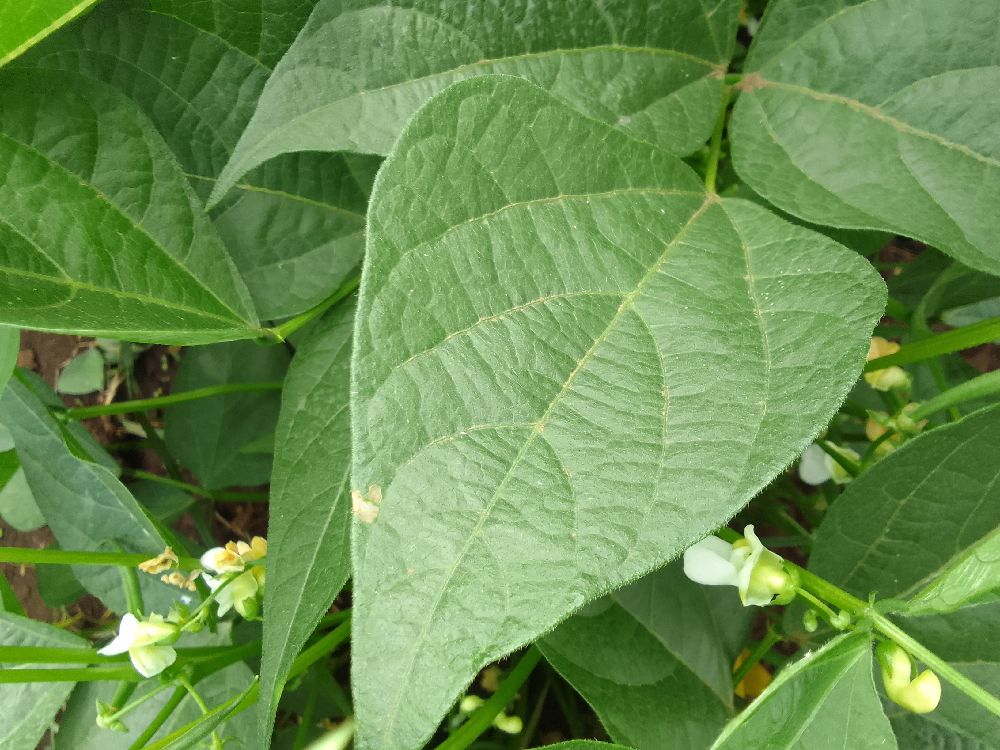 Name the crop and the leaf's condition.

common bean, healthy
